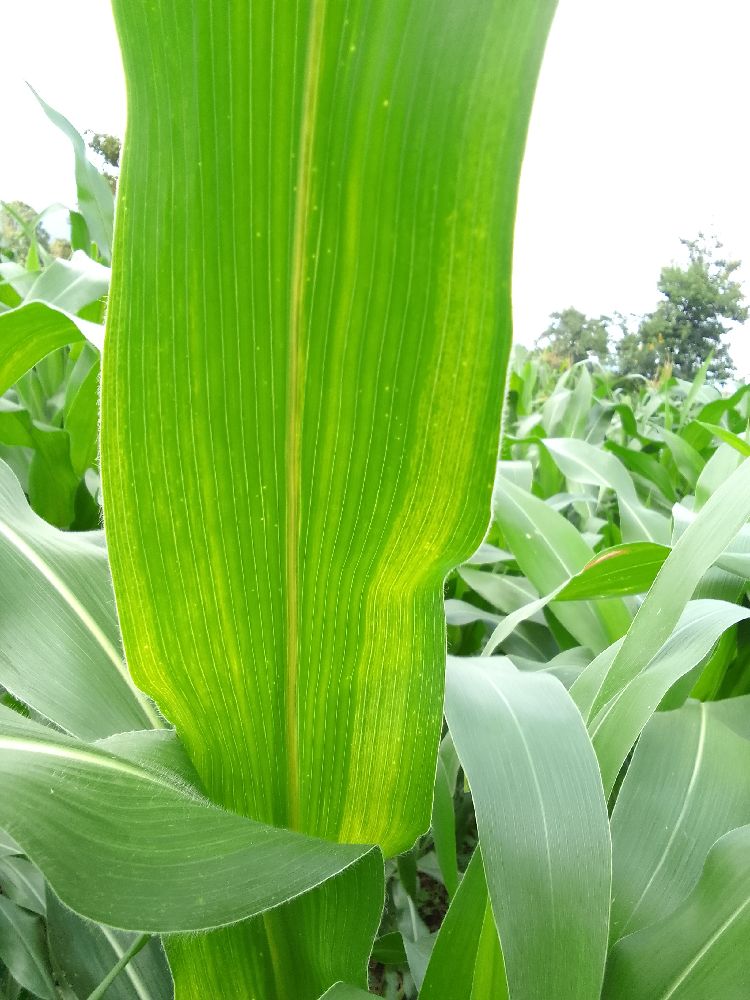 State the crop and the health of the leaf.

maize, maize lethal necrosis
